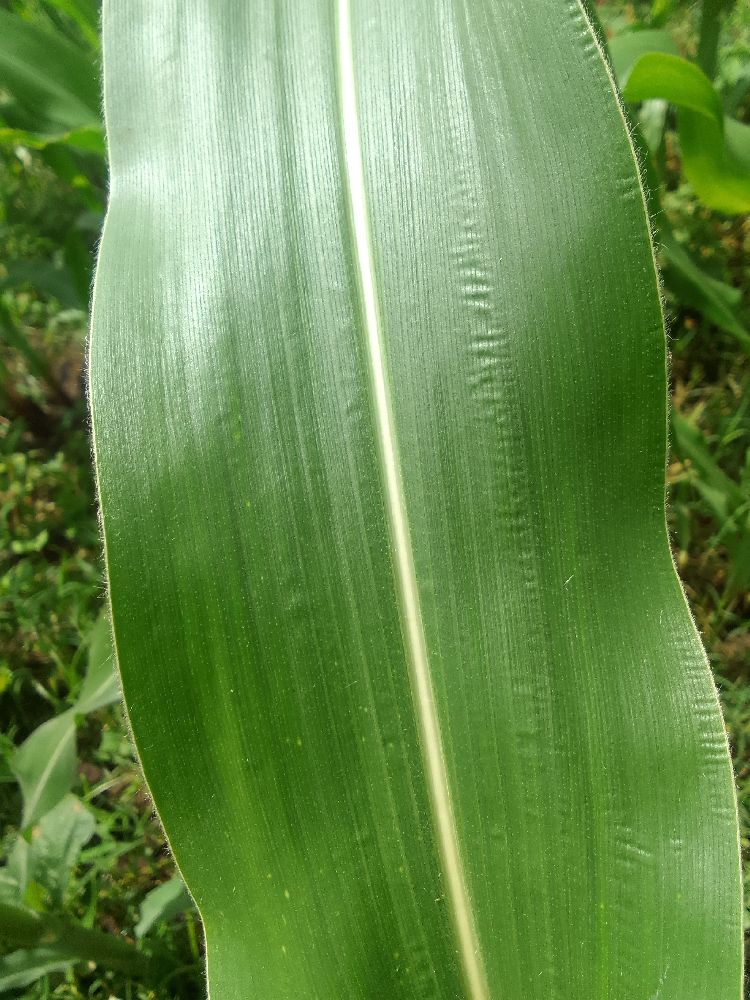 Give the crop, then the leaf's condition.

maize, healthy
